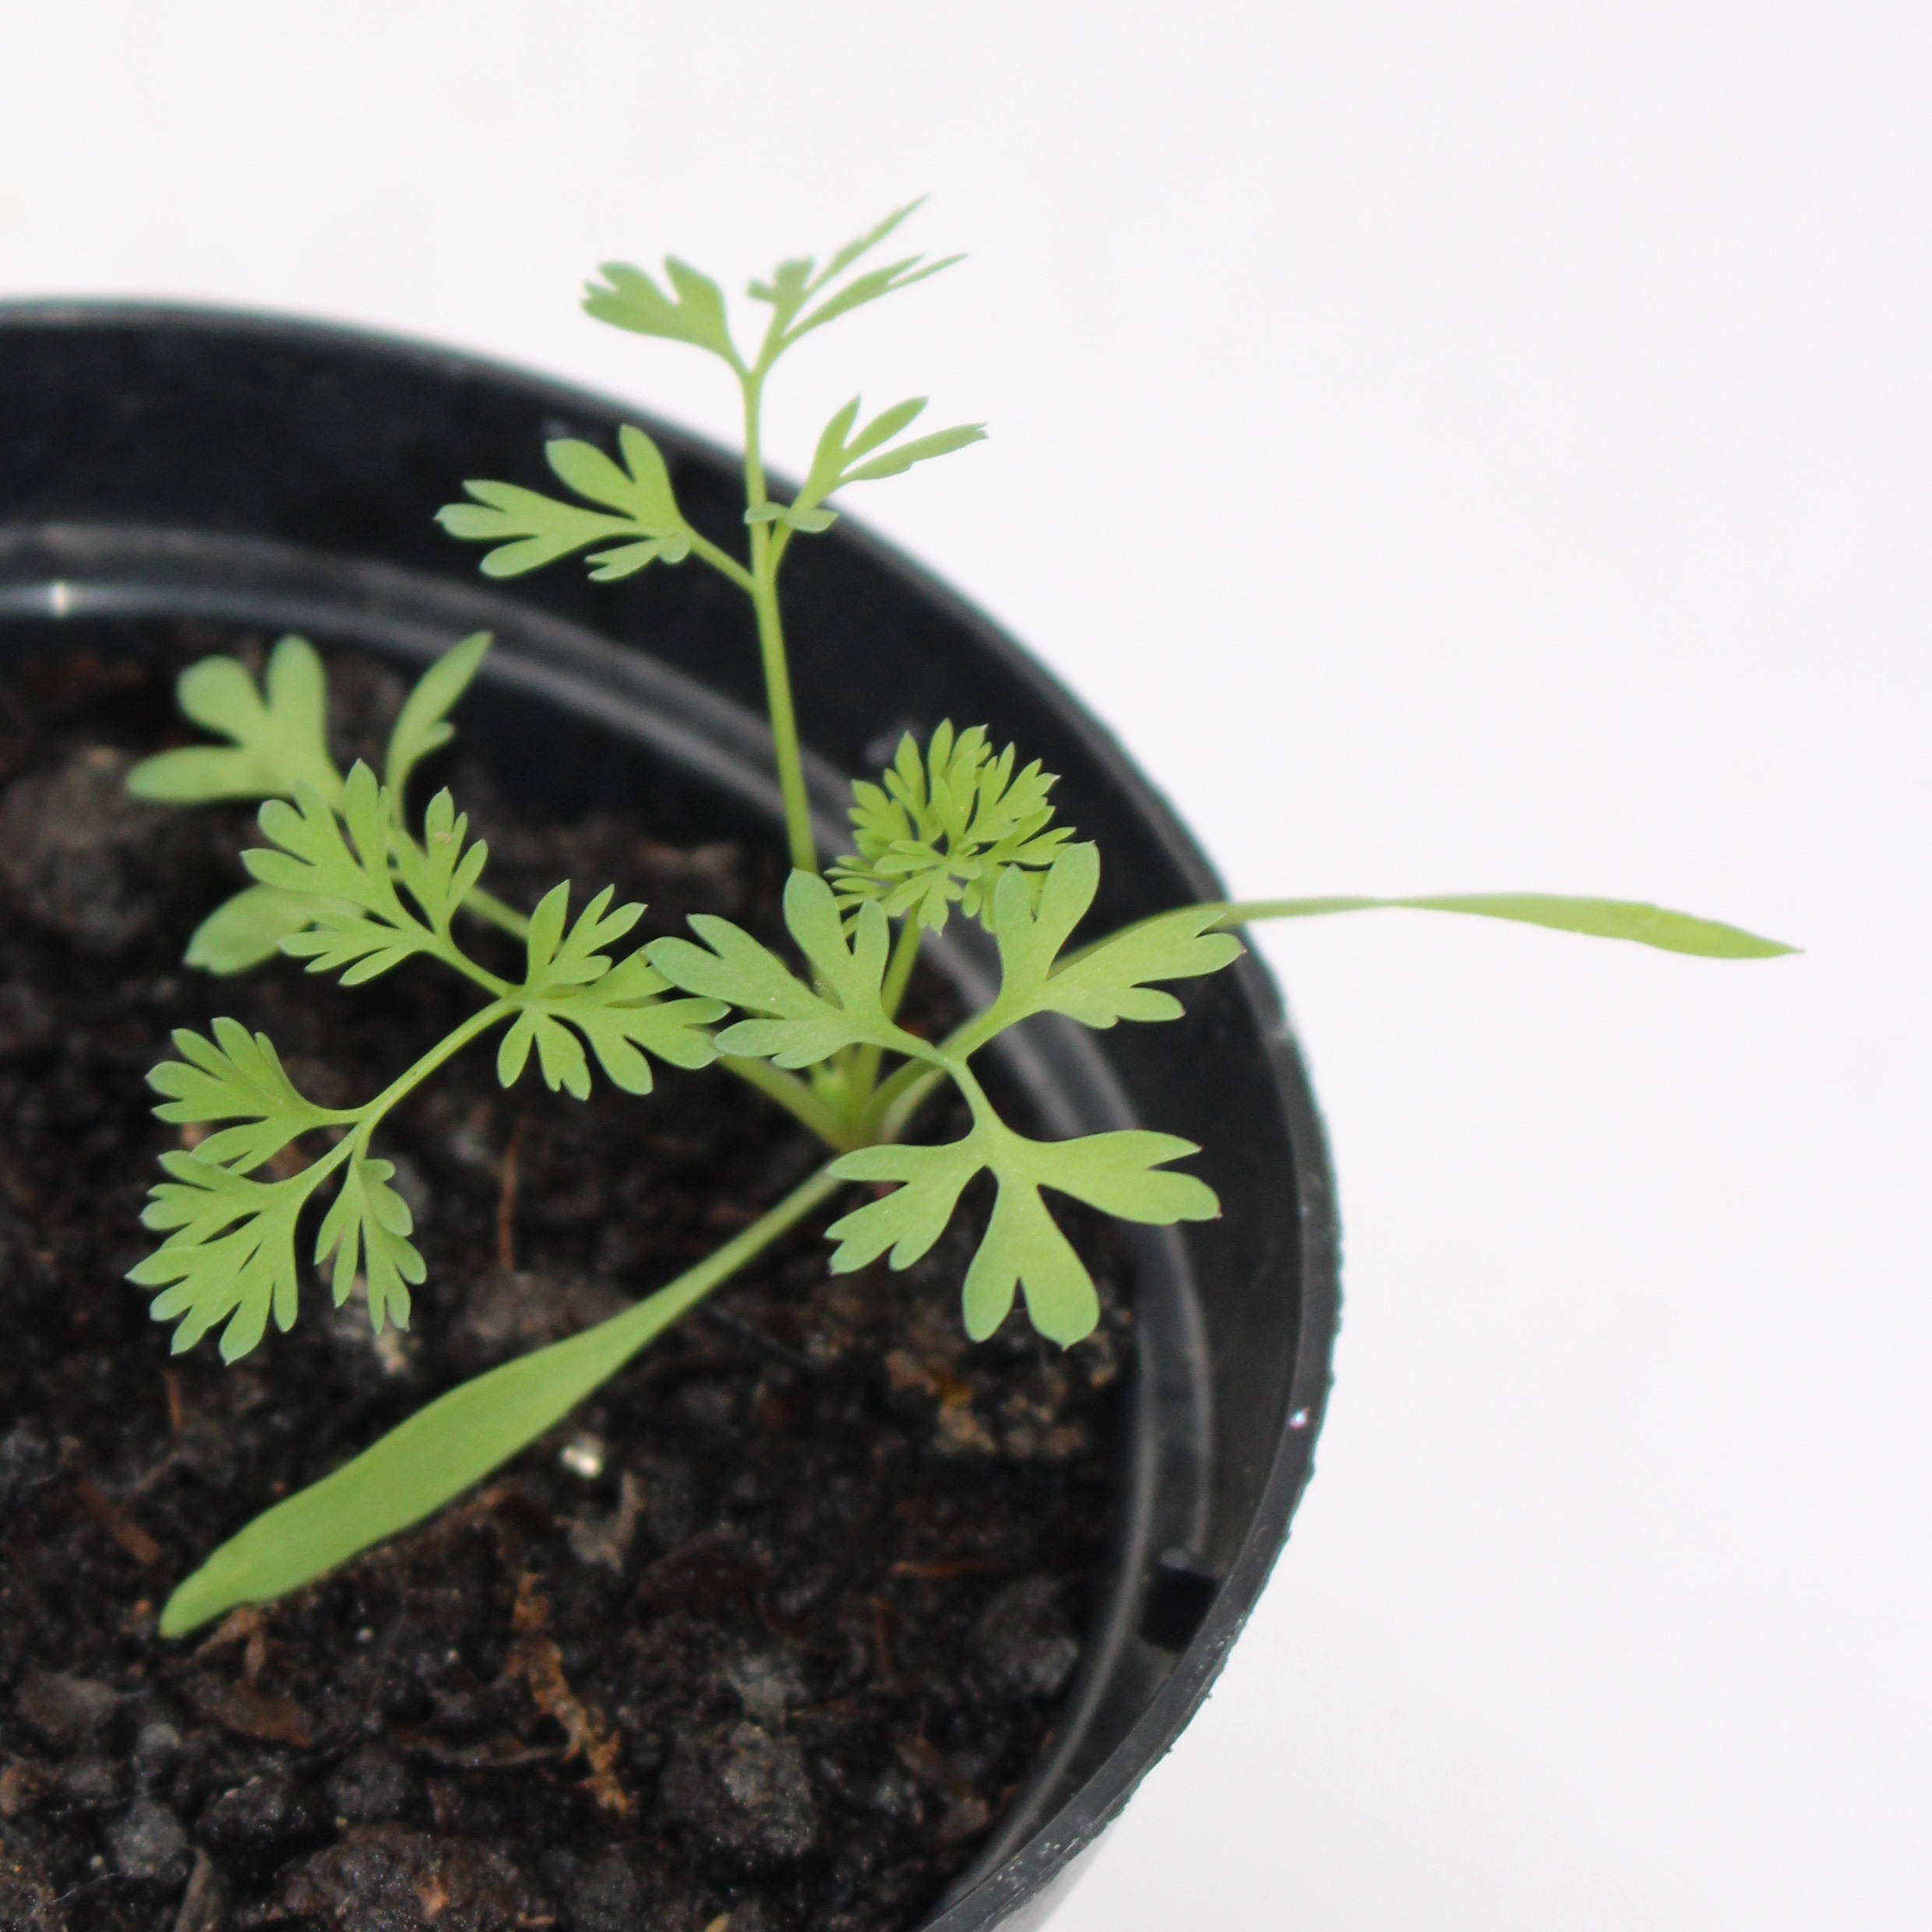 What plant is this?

Fumaria officinalis
